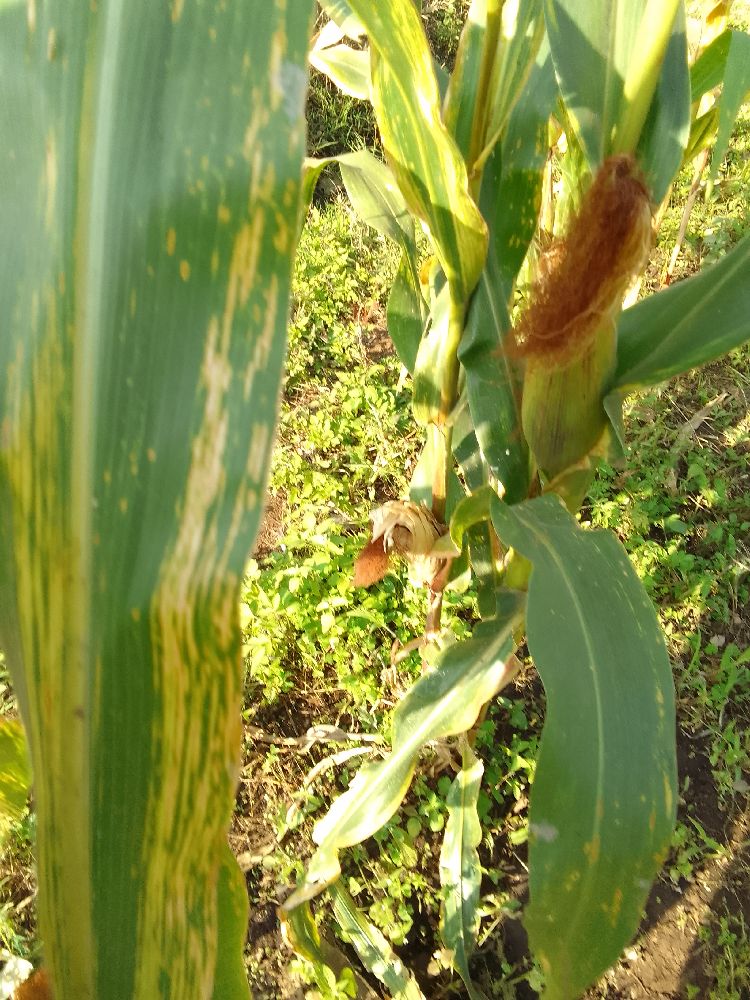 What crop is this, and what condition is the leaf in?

maize, maize lethal necrosis
